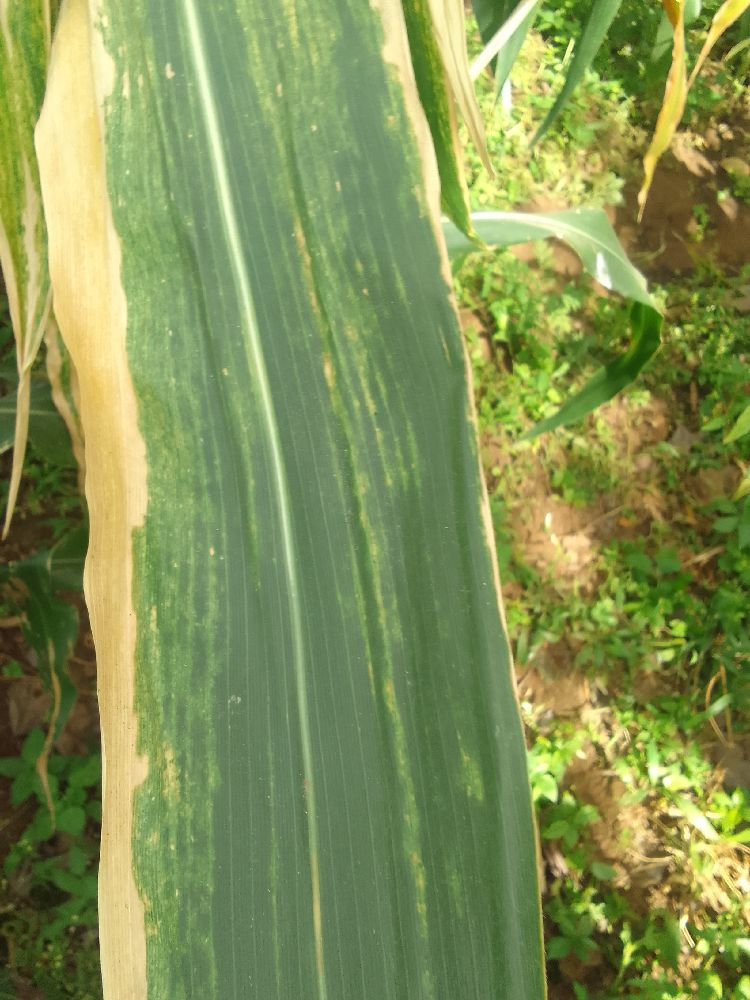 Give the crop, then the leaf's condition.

maize, maize lethal necrosis
